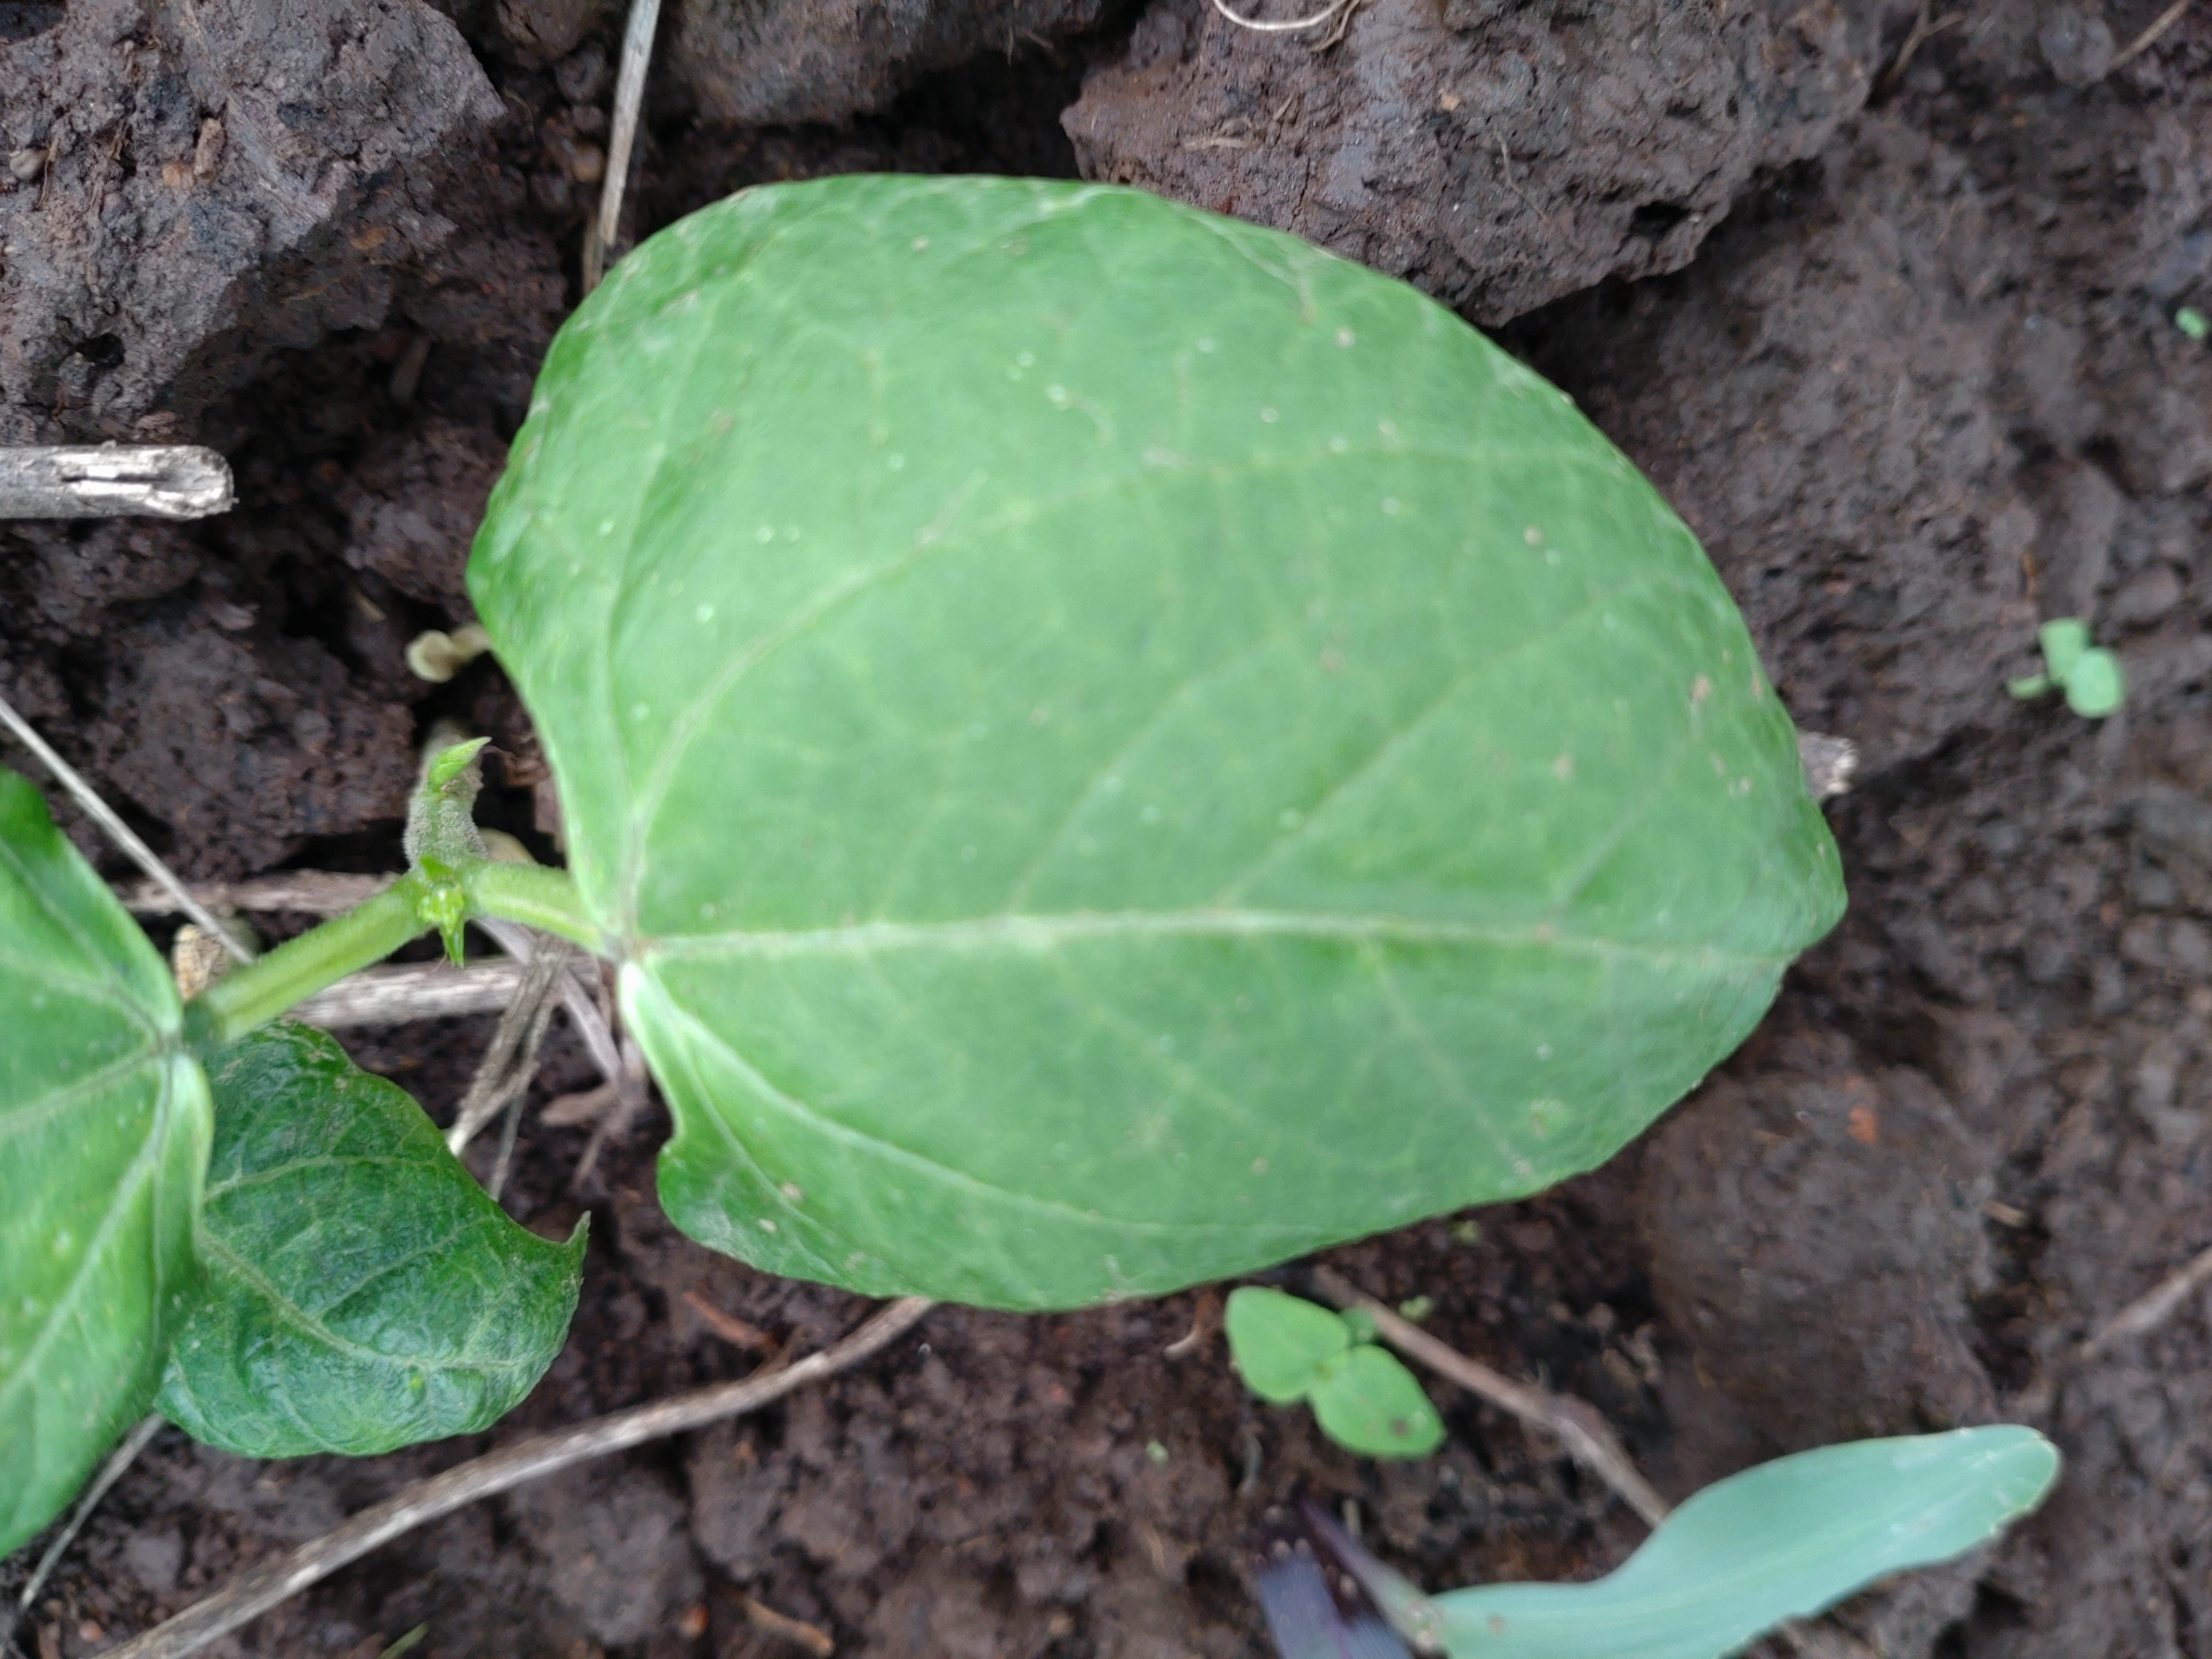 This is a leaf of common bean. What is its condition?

healthy
